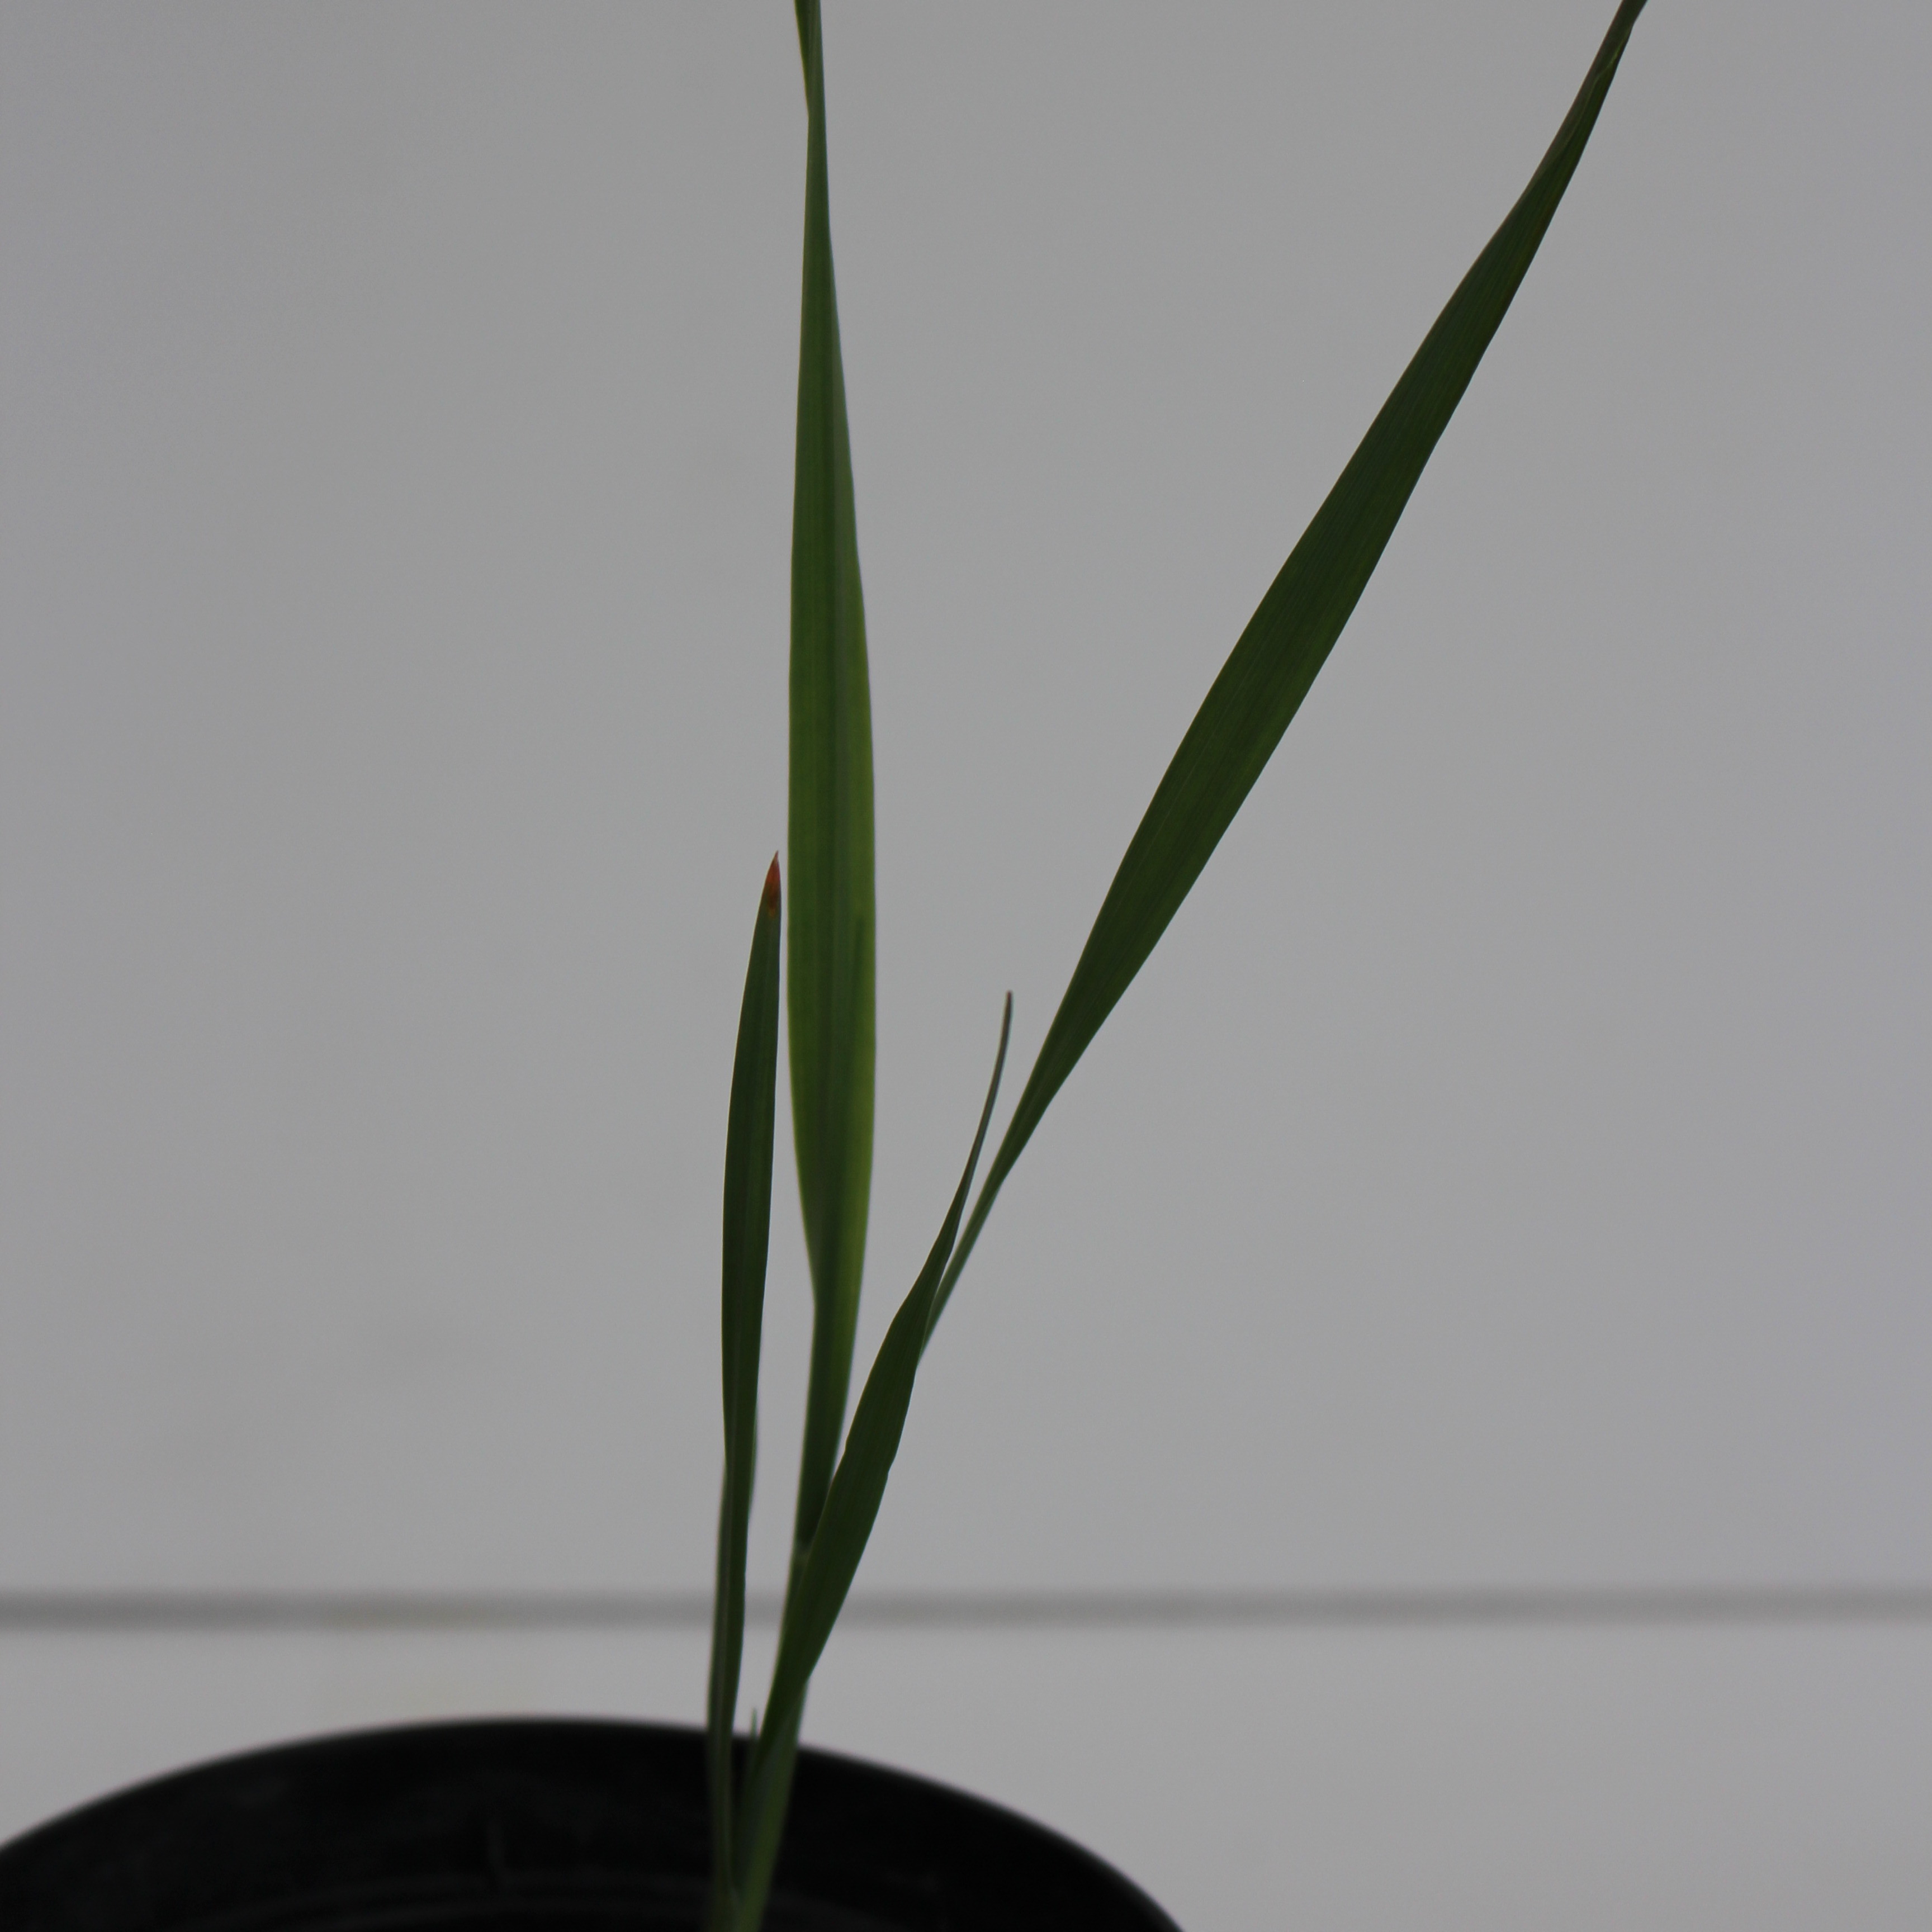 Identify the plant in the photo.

Avena sterilis
